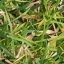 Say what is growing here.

grass
